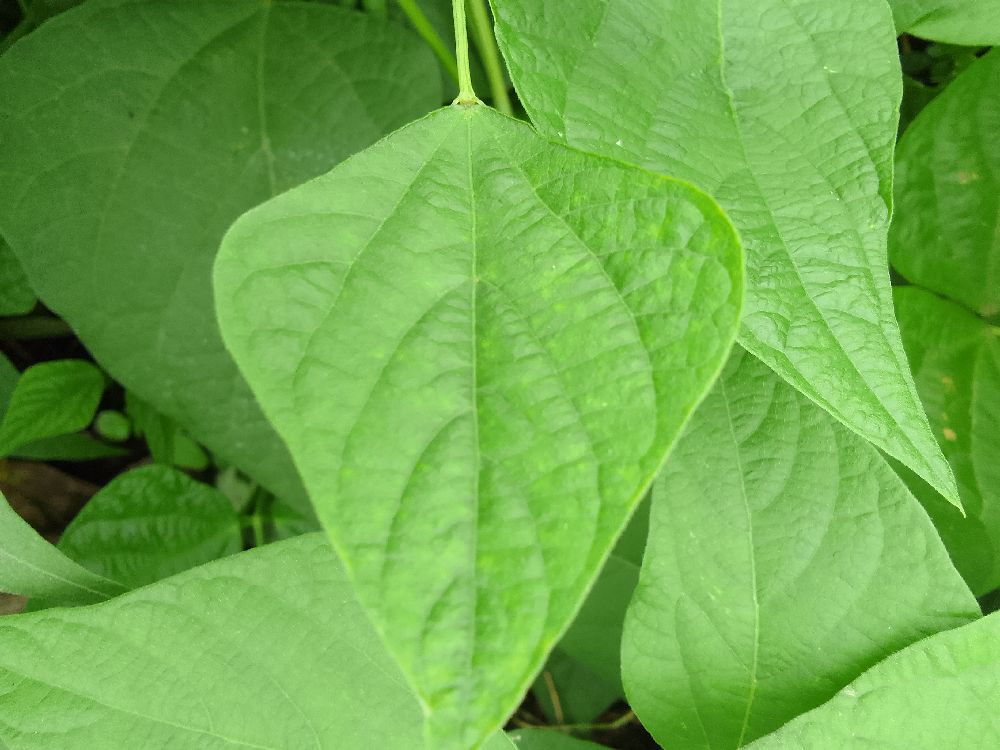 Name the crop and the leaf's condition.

common bean, healthy
